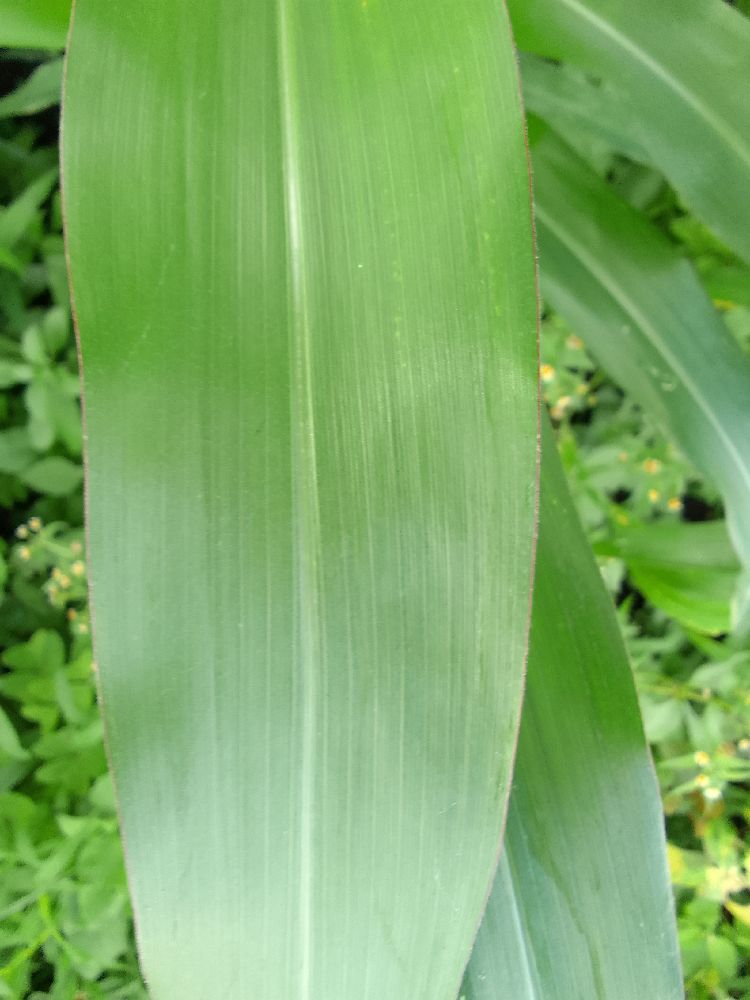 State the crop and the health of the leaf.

maize, healthy
